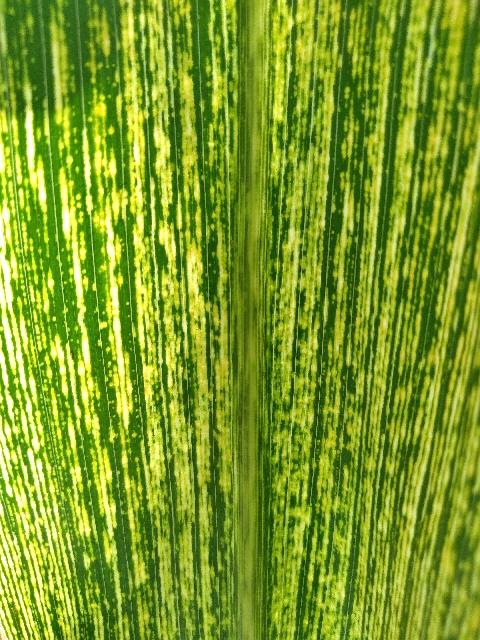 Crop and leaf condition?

maize, maize streak virus
